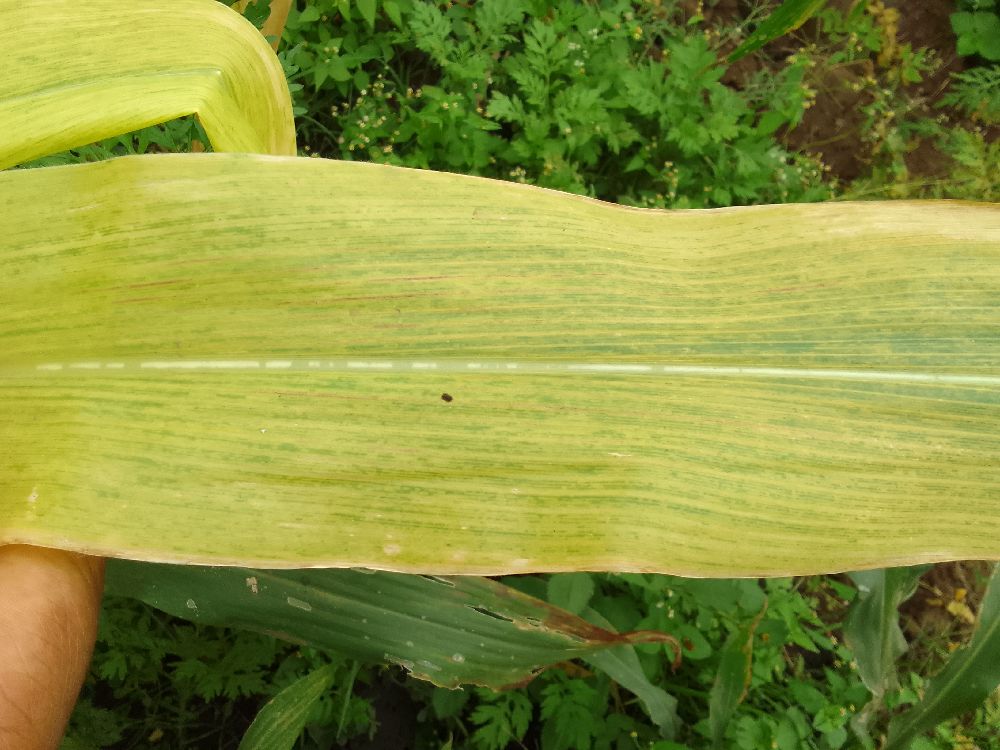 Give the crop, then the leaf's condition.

maize, maize lethal necrosis
